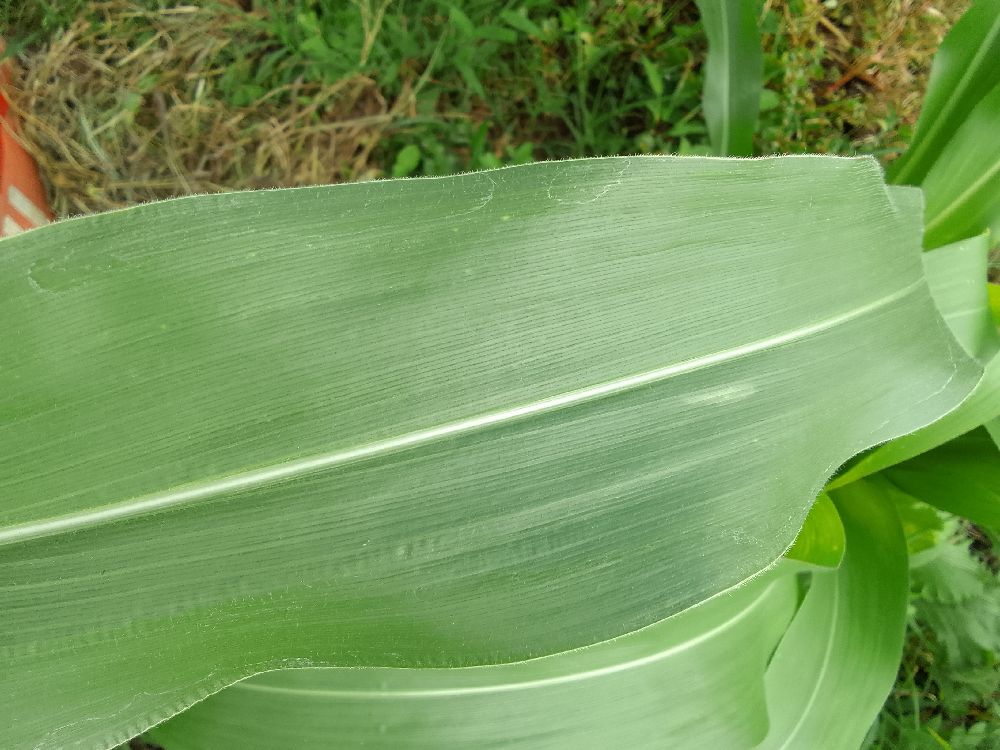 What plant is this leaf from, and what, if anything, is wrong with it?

maize, healthy
